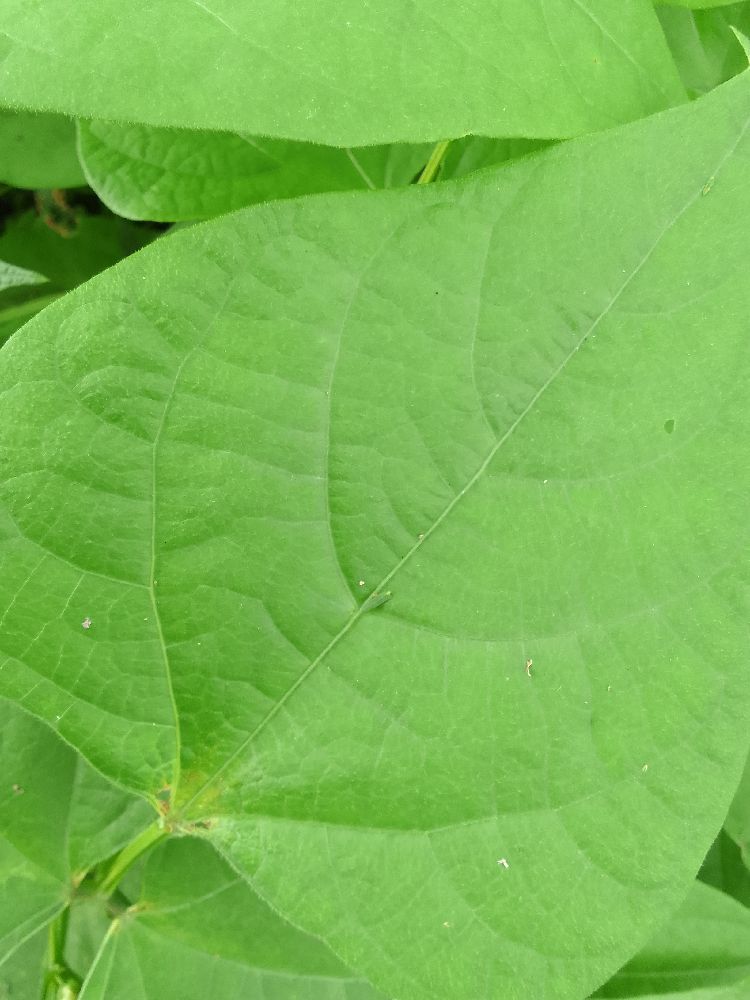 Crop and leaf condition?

common bean, healthy
